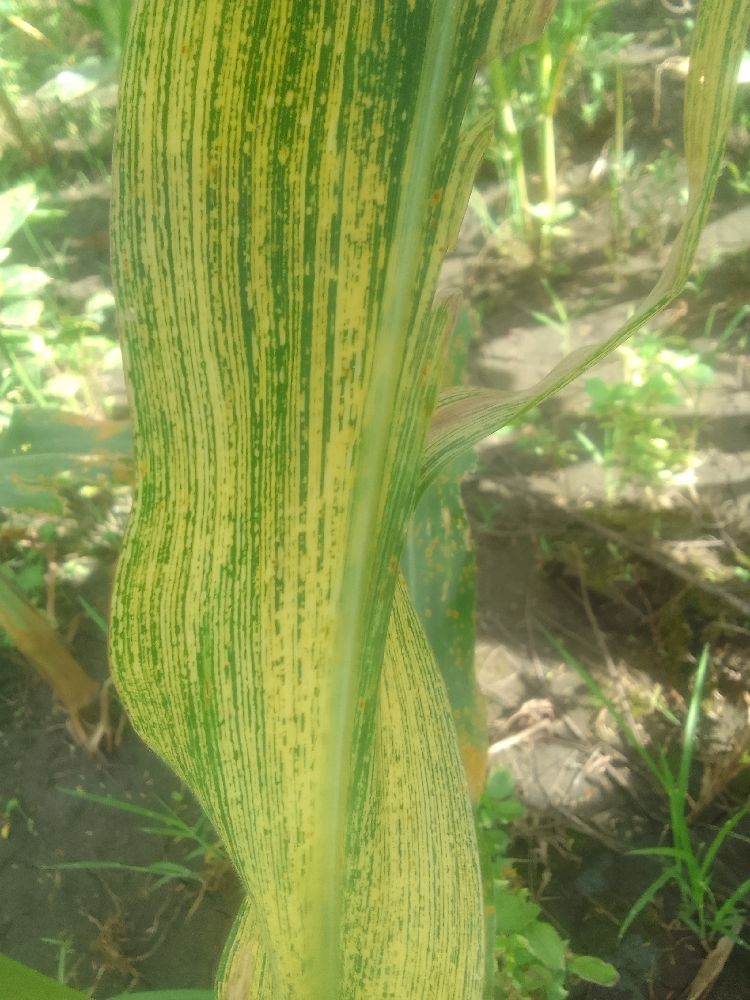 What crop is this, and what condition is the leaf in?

maize, maize streak virus
